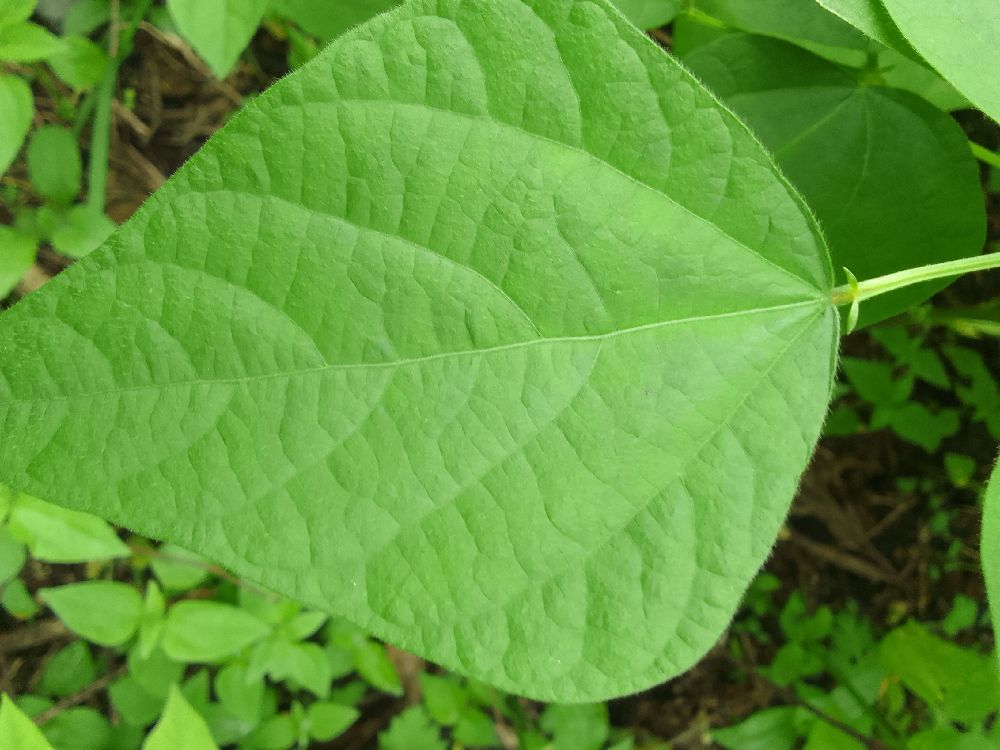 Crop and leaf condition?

common bean, healthy
